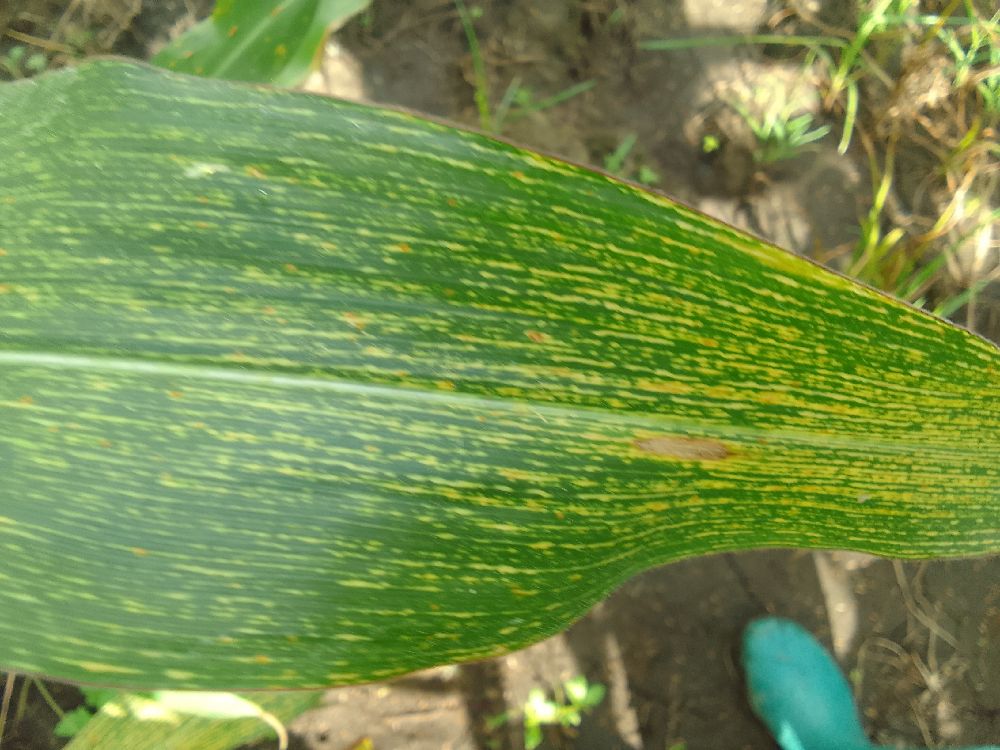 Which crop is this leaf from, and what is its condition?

maize, maize streak virus
